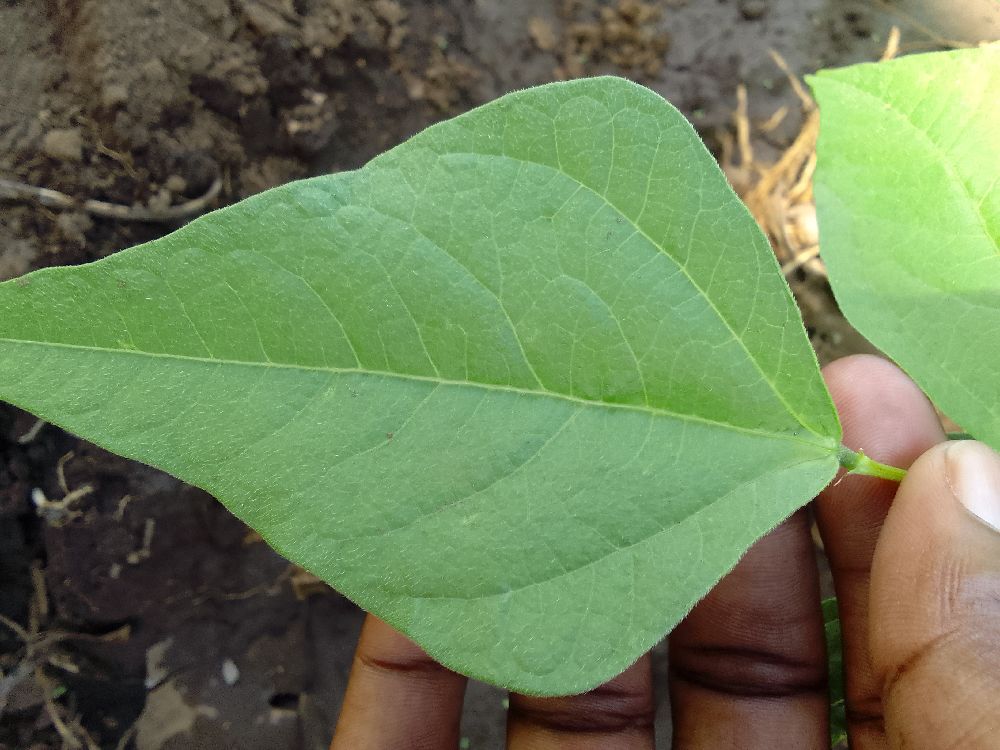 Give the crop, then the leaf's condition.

common bean, healthy
